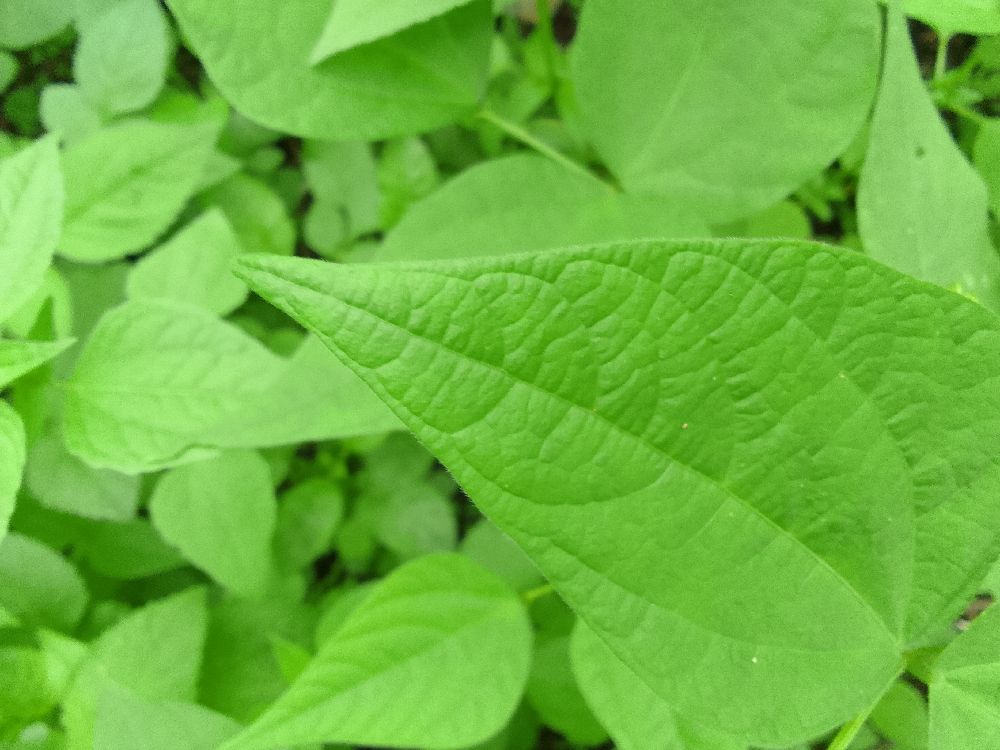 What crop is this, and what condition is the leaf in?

common bean, healthy
